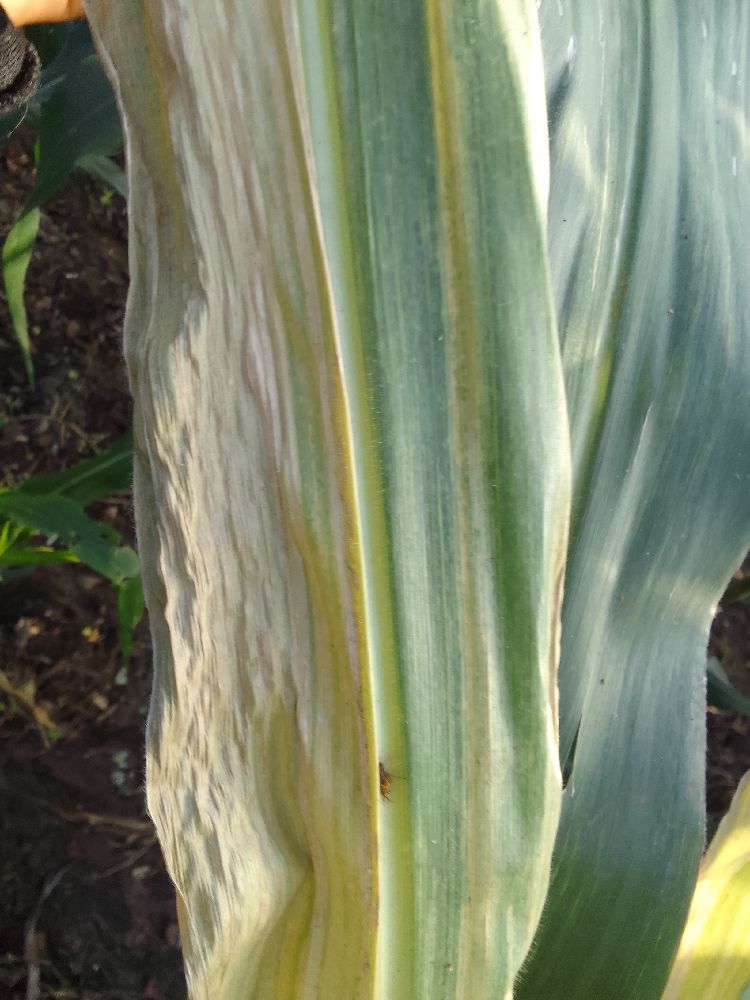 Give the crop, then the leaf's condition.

maize, maize lethal necrosis
